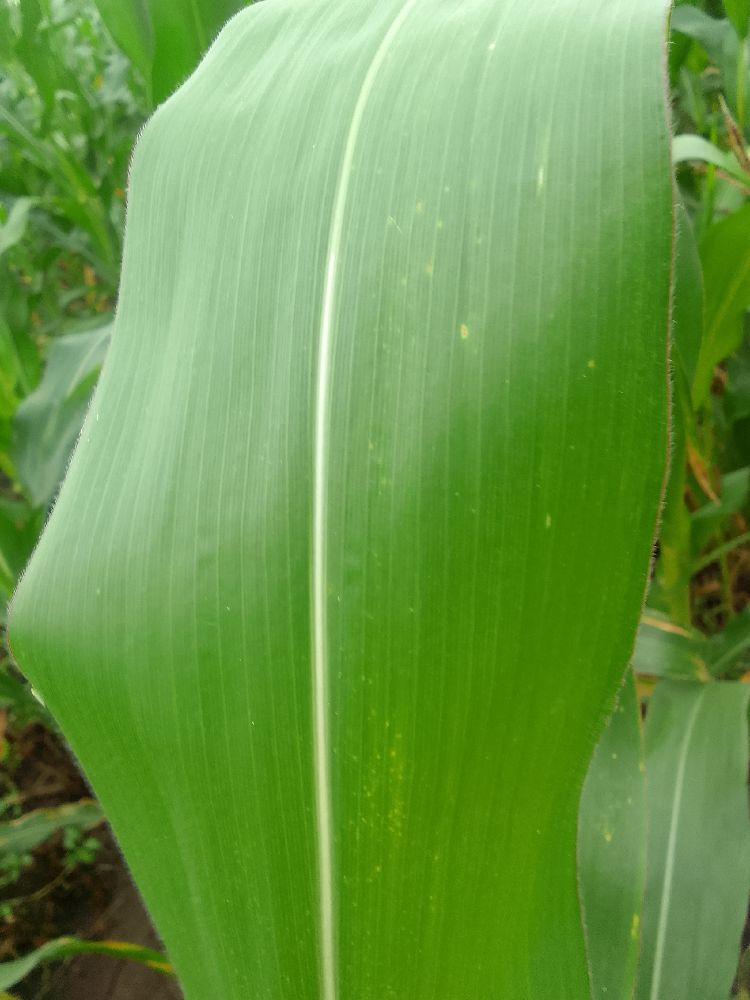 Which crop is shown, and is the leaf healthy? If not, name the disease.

maize, healthy
